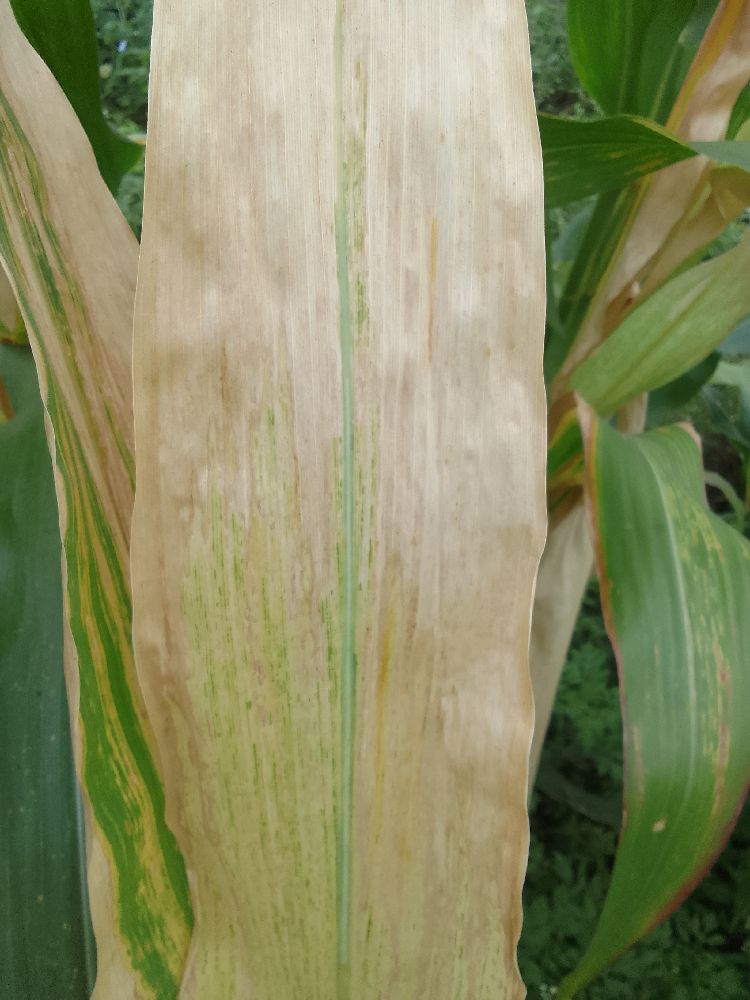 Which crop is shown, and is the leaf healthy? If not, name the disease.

maize, maize lethal necrosis
